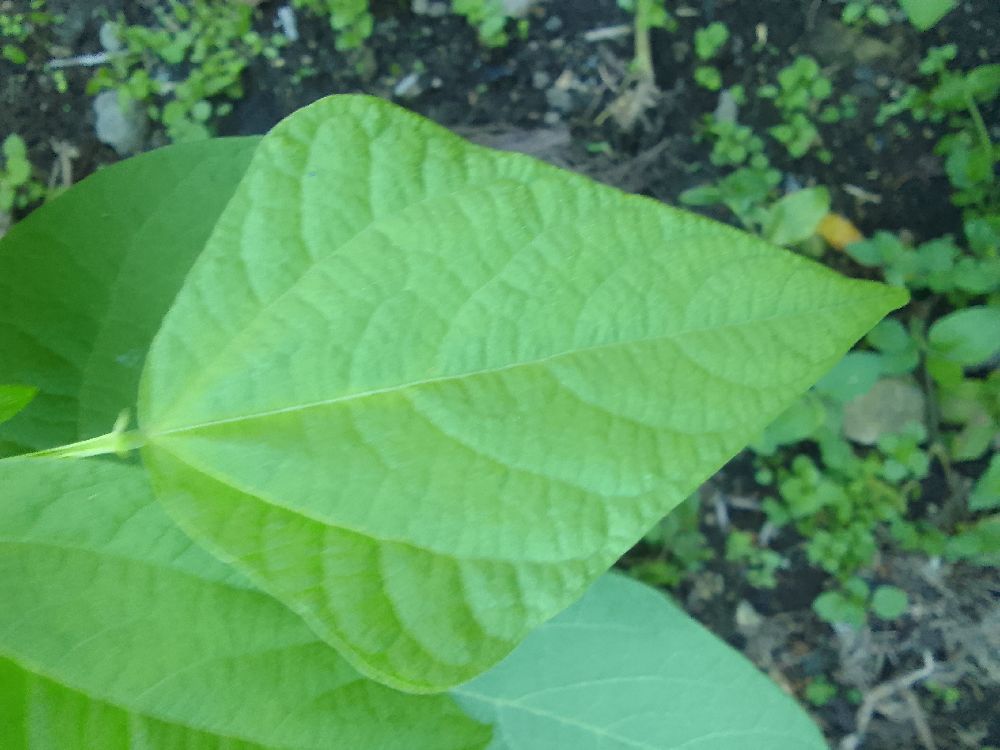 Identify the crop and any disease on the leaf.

common bean, healthy
